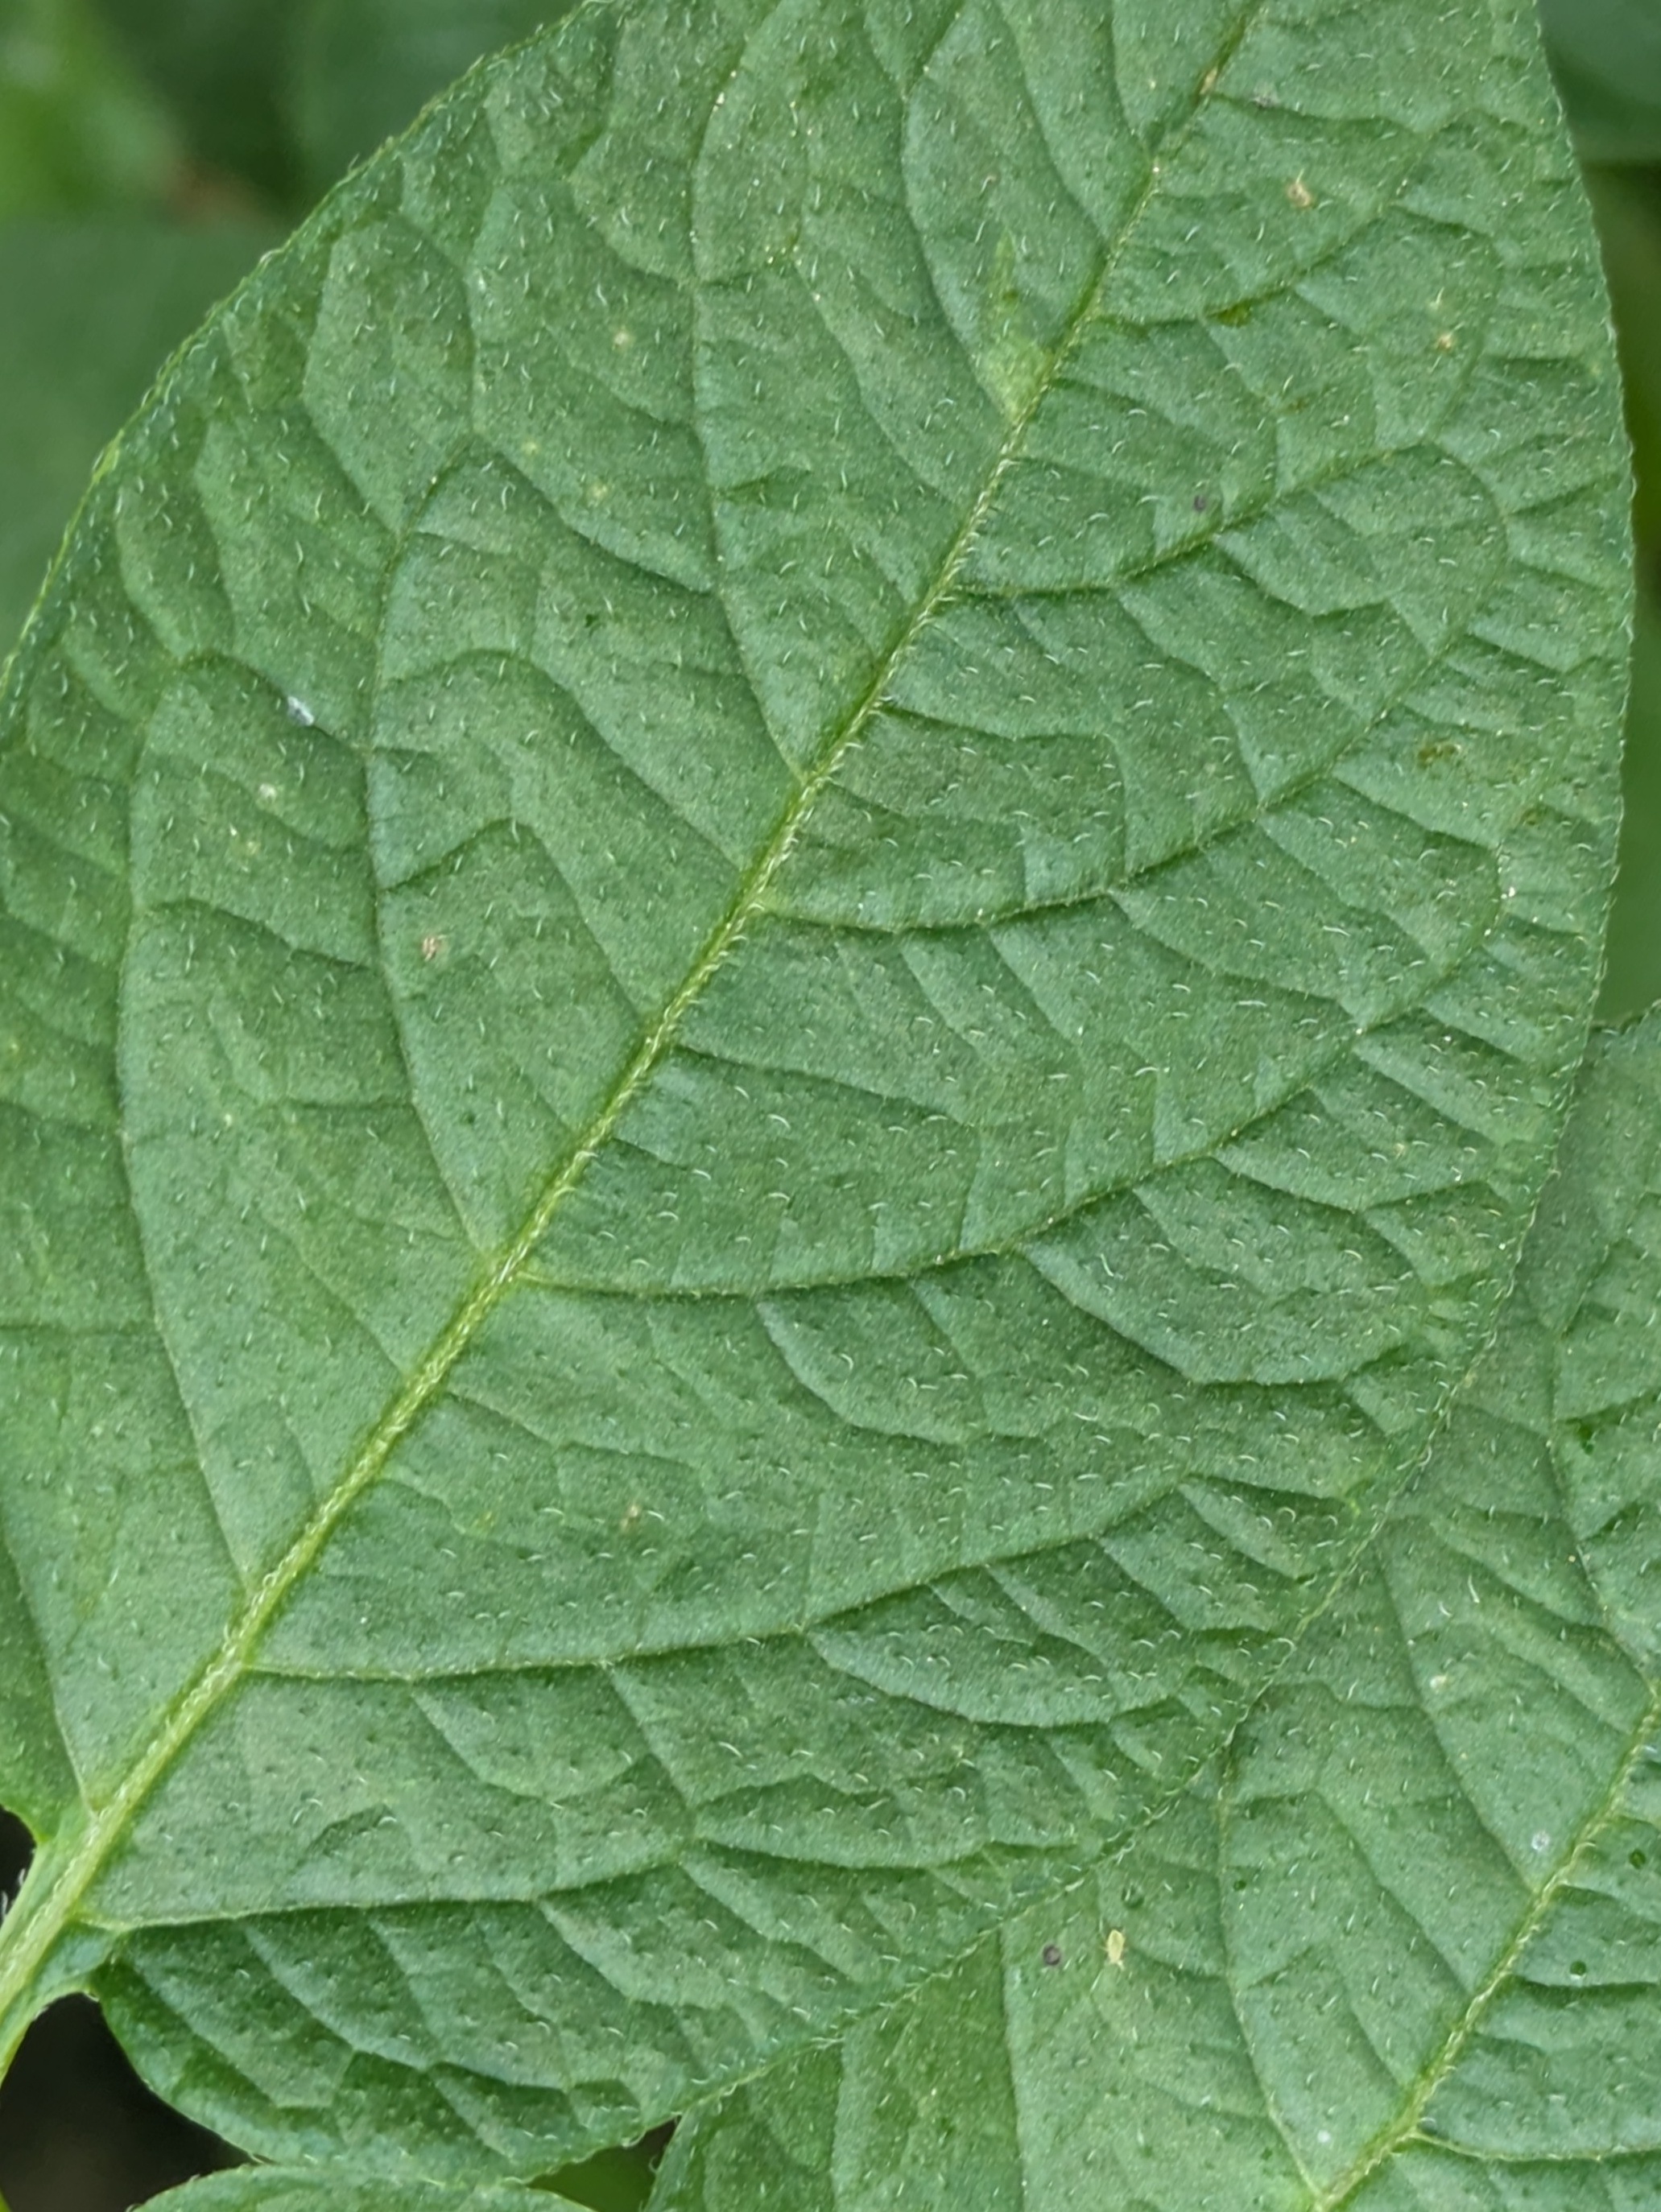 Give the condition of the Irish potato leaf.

healthy
